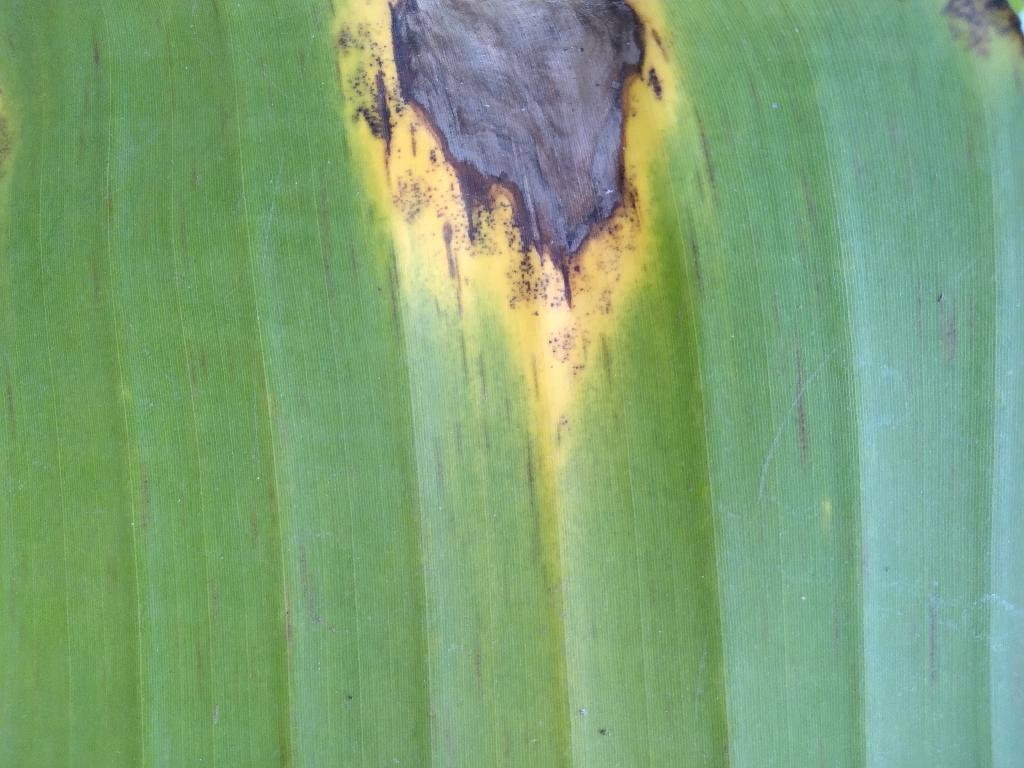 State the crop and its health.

banana, black sigatoka
